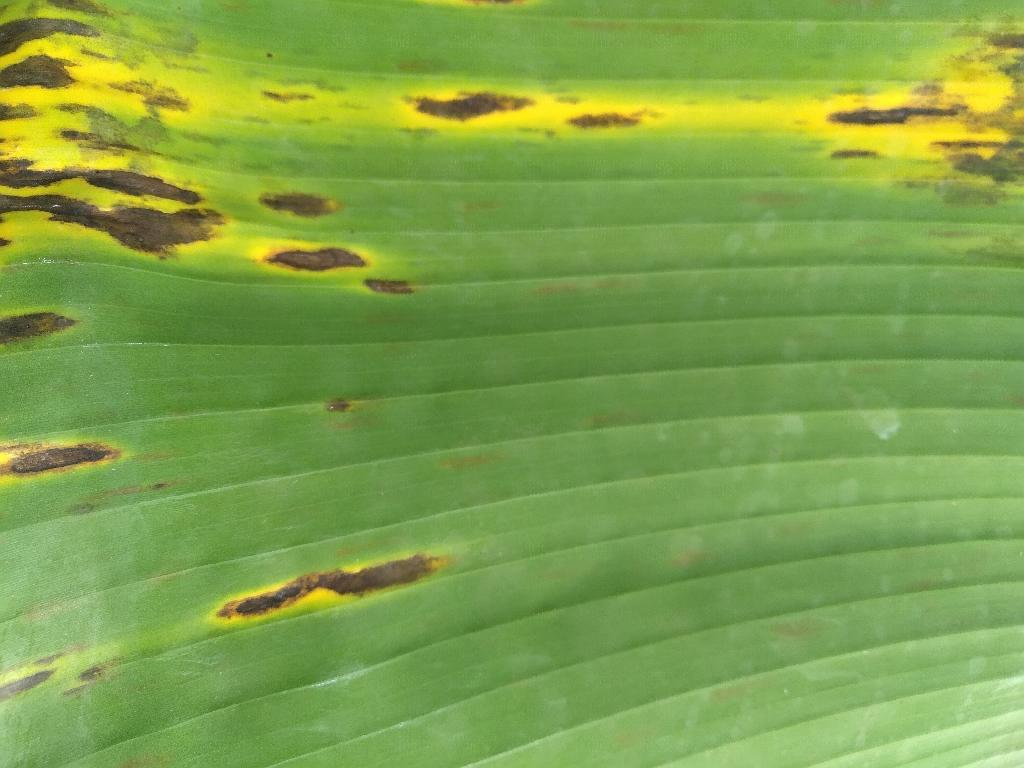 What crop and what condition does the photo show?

banana, black sigatoka
